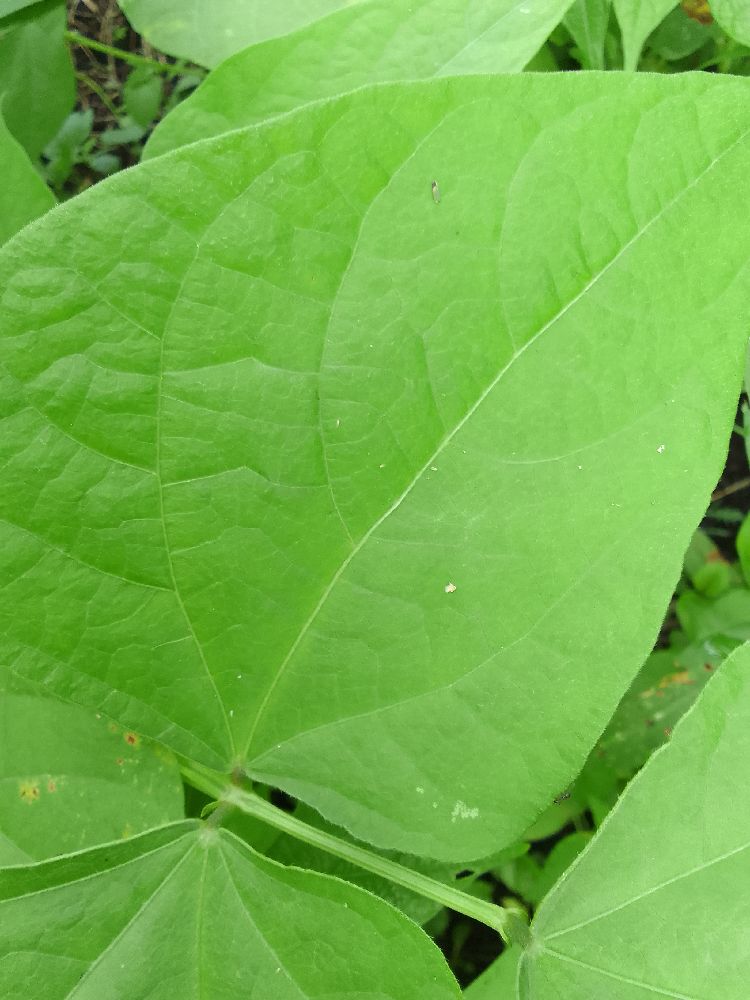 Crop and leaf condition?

common bean, healthy
